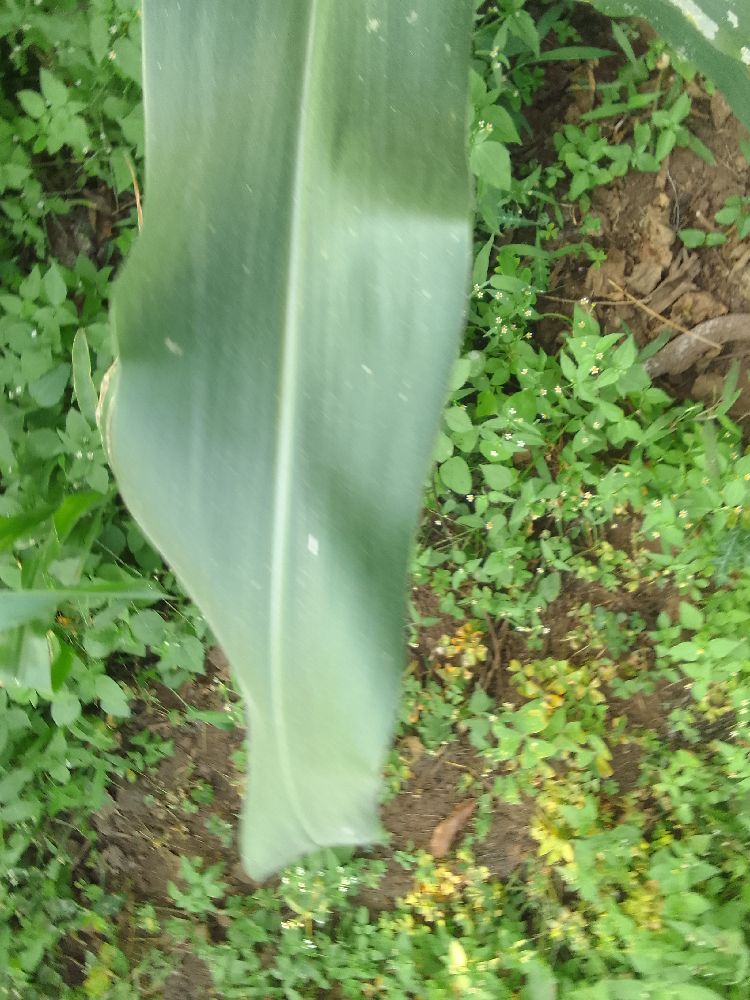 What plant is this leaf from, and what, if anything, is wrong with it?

maize, healthy
